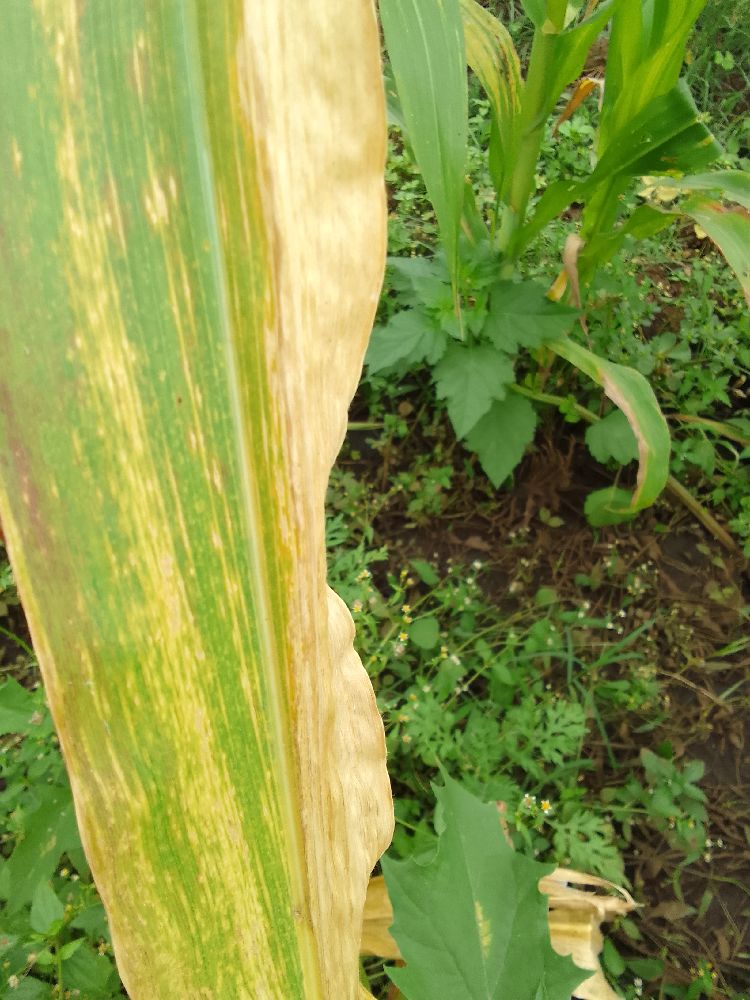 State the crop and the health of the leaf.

maize, maize lethal necrosis
